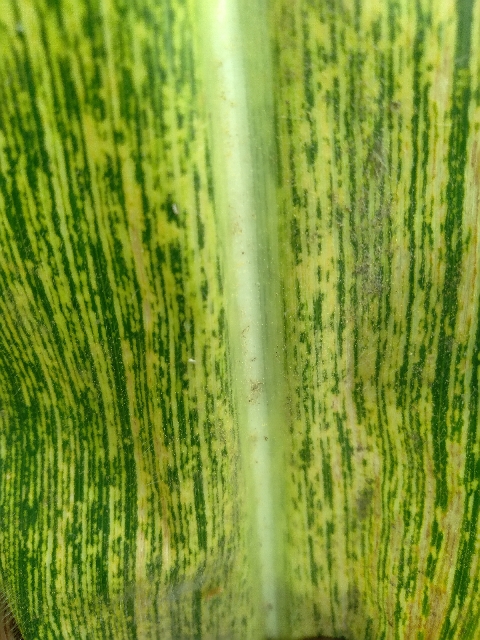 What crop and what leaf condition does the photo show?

maize, maize streak virus
